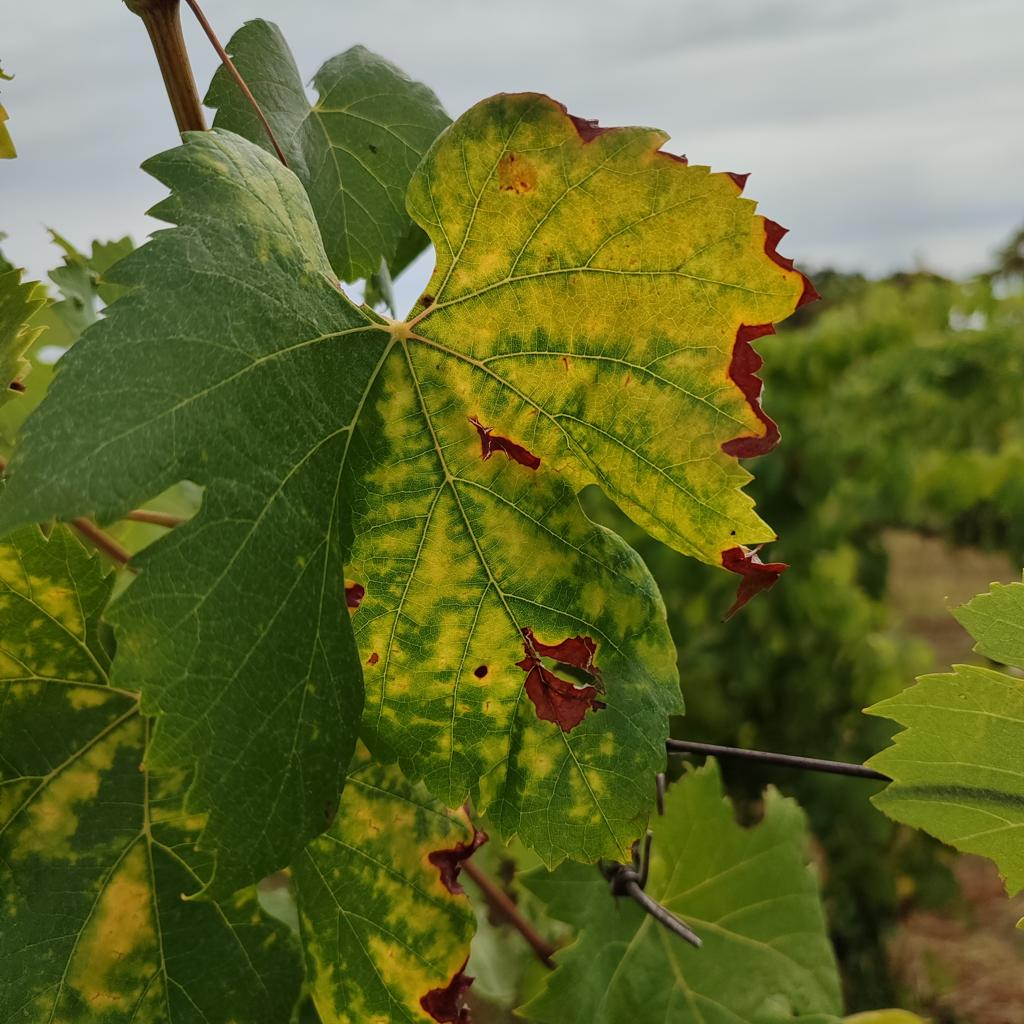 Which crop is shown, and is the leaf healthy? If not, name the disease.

grapevine, esca complex
